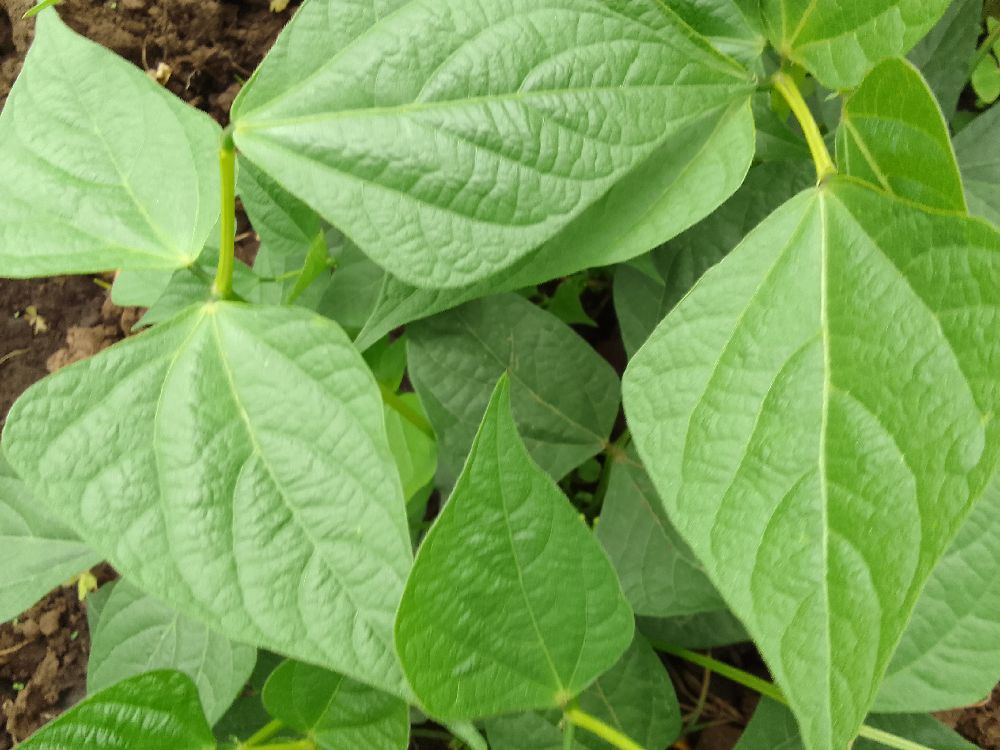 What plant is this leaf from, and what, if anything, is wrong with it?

common bean, healthy
